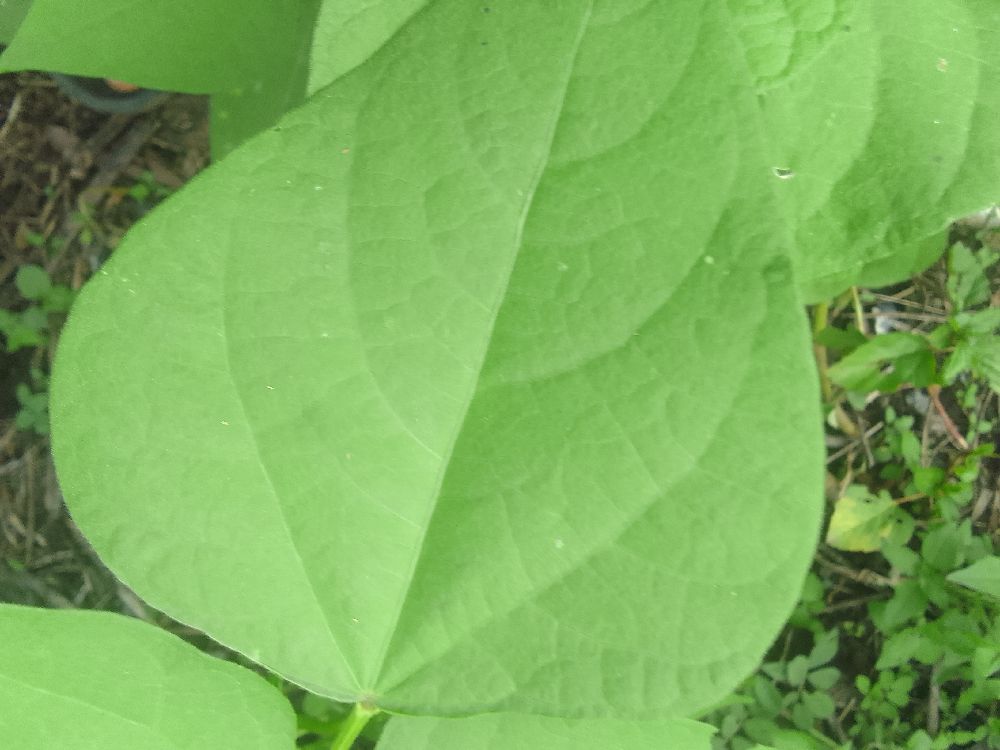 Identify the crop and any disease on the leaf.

common bean, healthy
